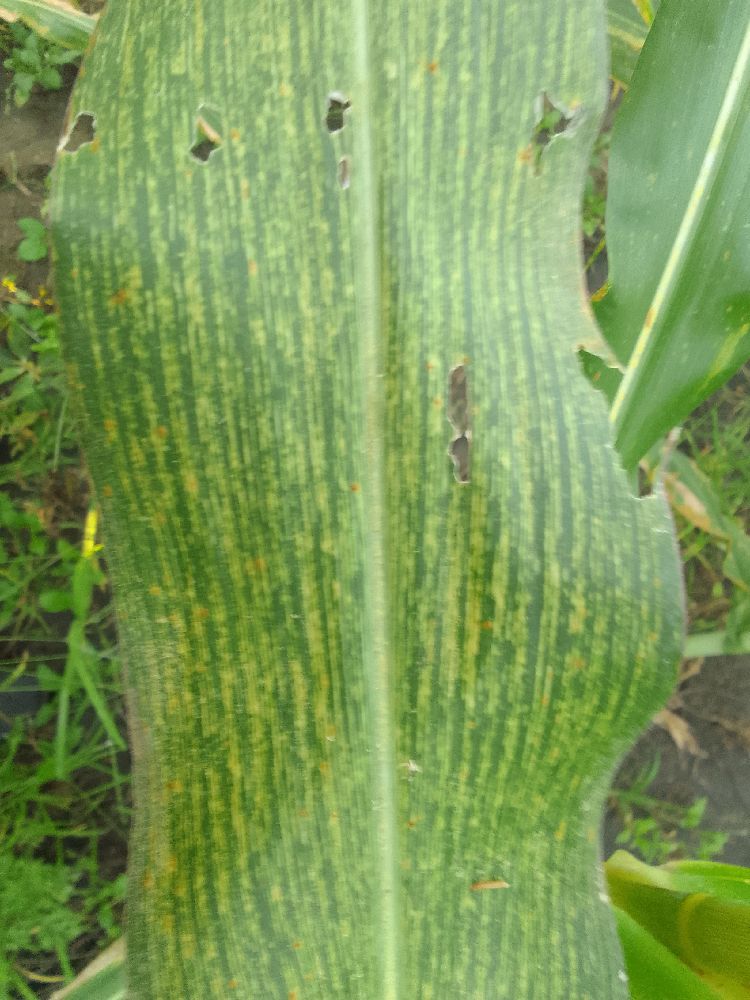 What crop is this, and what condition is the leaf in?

maize, maize streak virus
